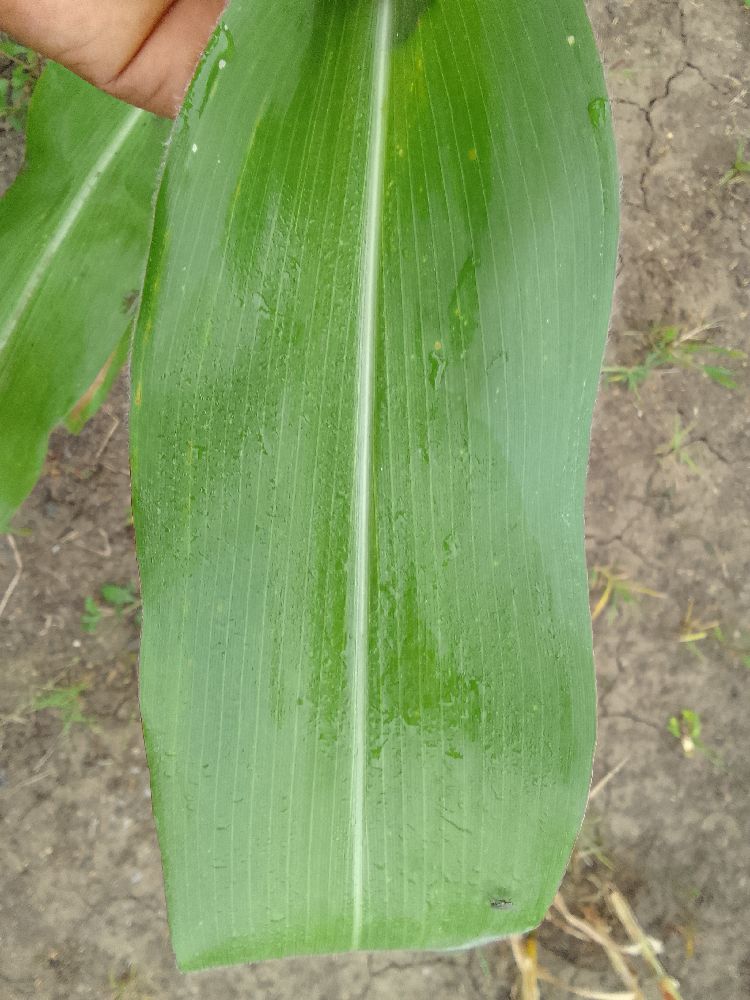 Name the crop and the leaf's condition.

maize, healthy
